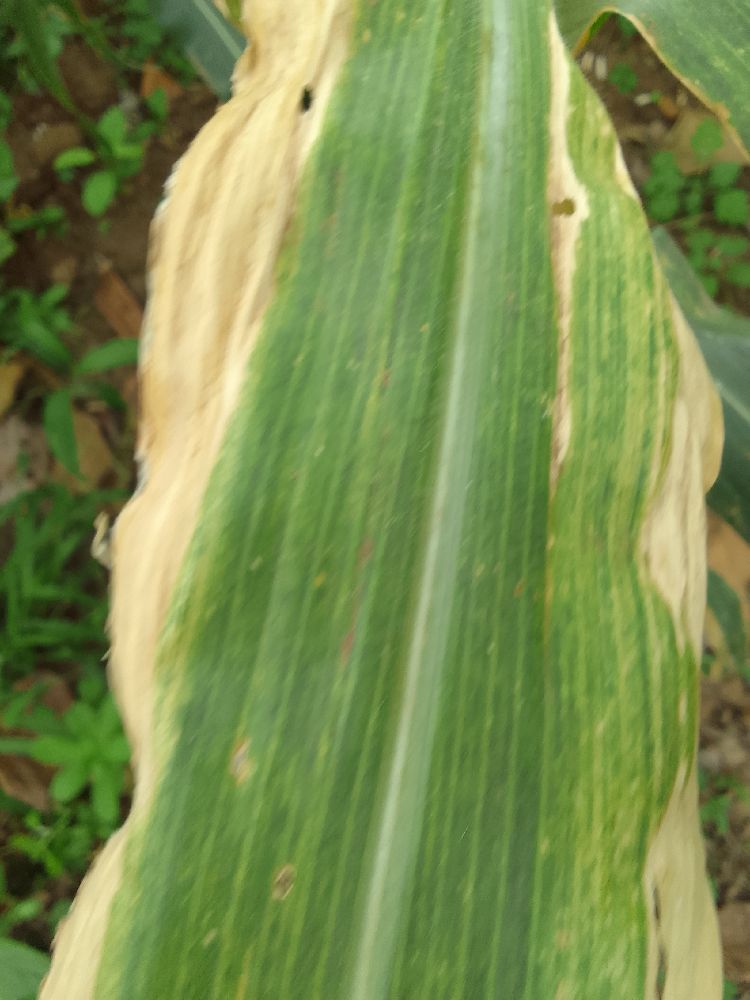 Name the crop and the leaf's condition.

maize, maize lethal necrosis
